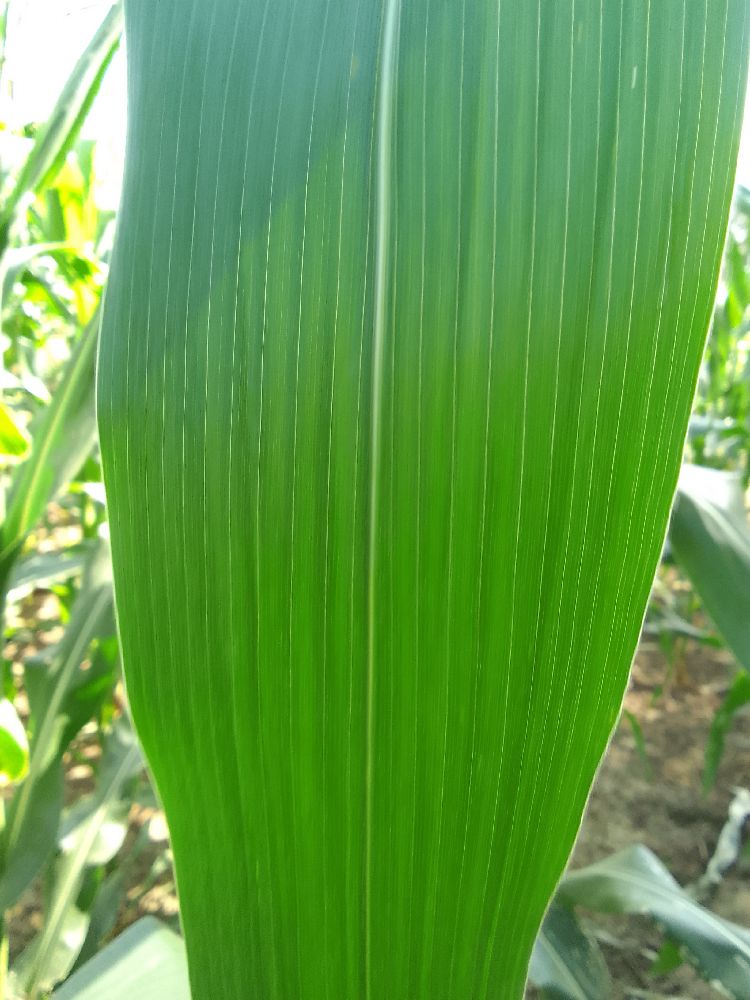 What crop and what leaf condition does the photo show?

maize, healthy
